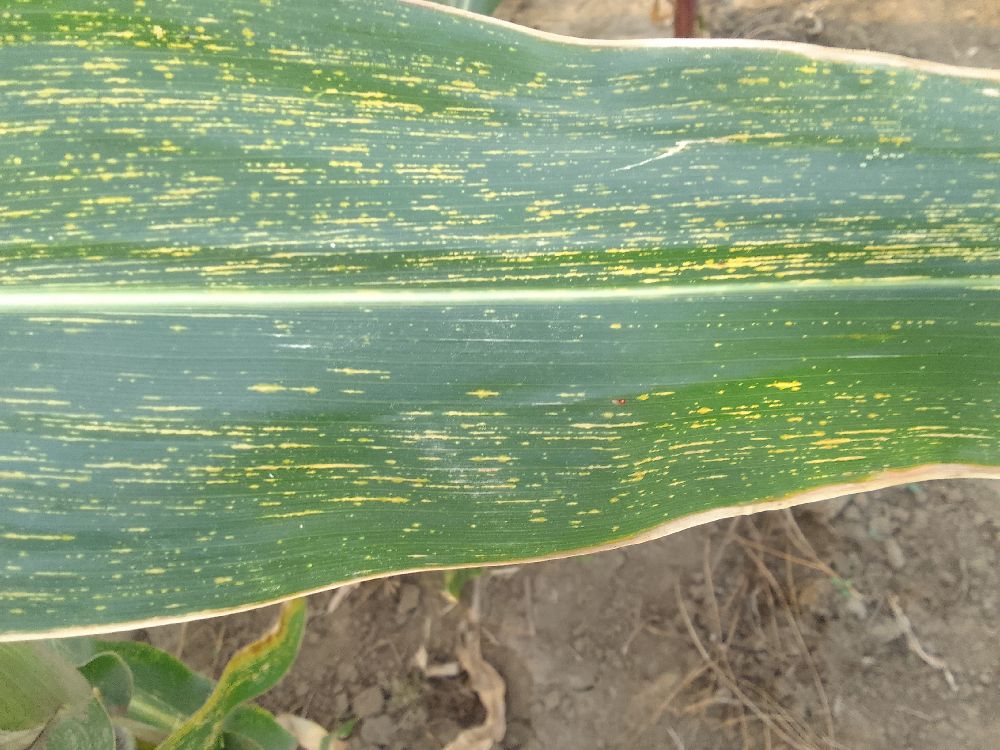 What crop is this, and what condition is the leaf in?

maize, maize streak virus
